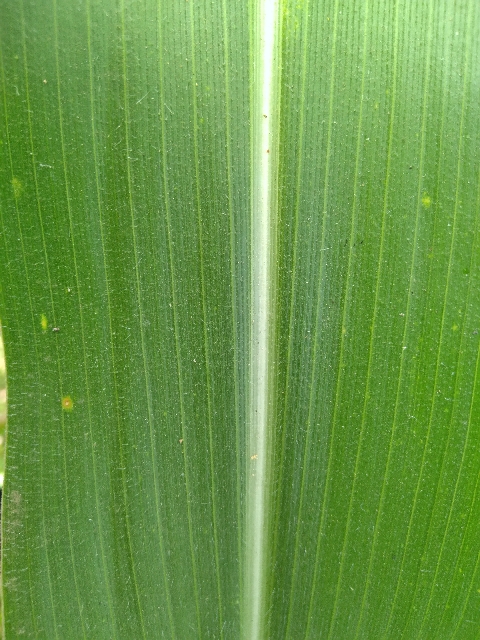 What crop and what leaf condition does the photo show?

maize, healthy
